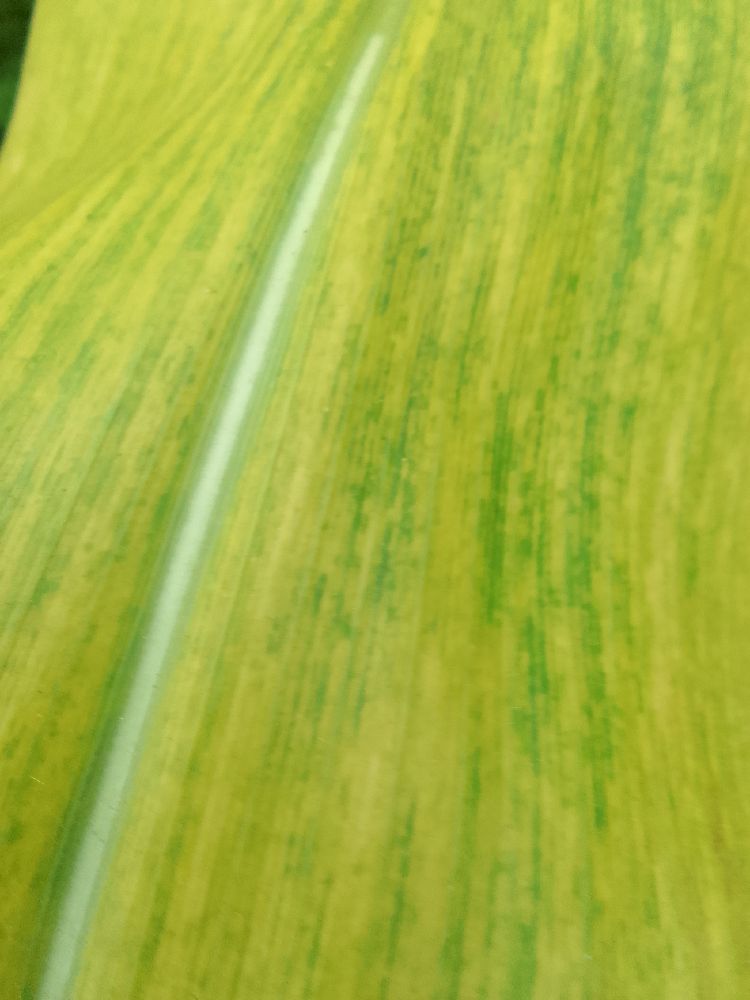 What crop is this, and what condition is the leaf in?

maize, maize lethal necrosis
